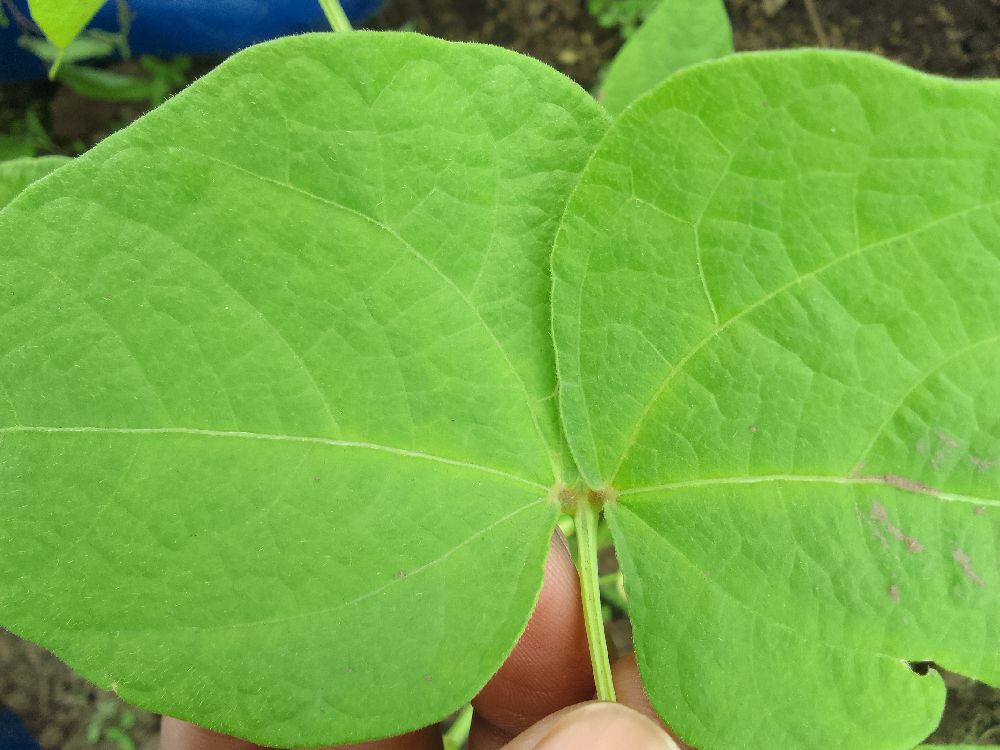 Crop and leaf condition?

common bean, healthy
